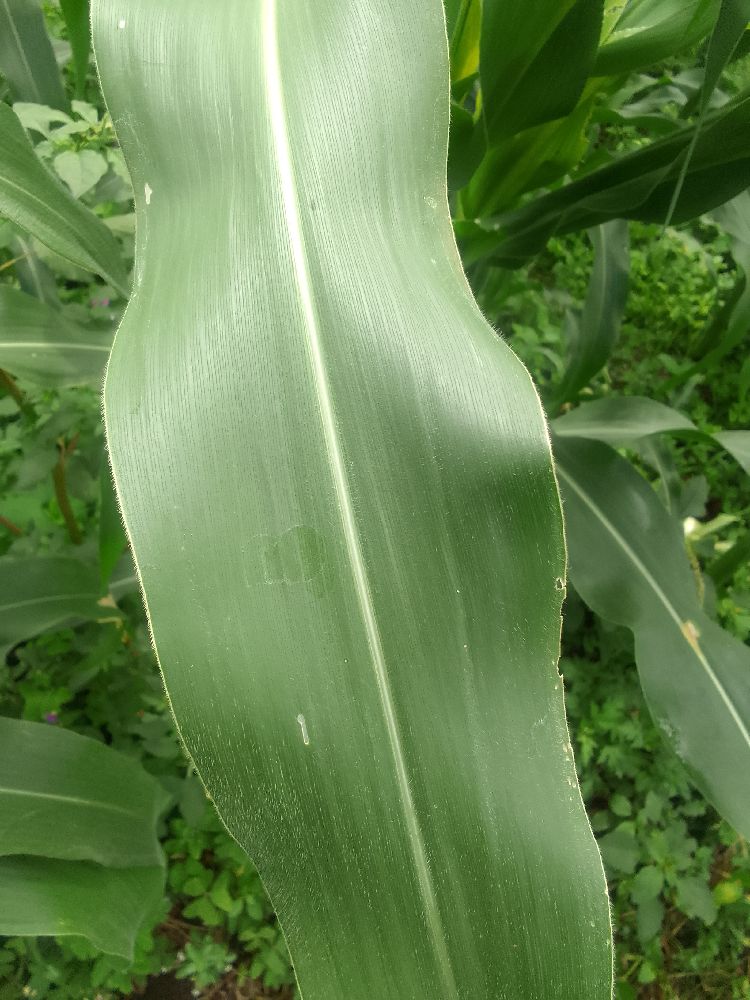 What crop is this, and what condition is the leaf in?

maize, healthy
